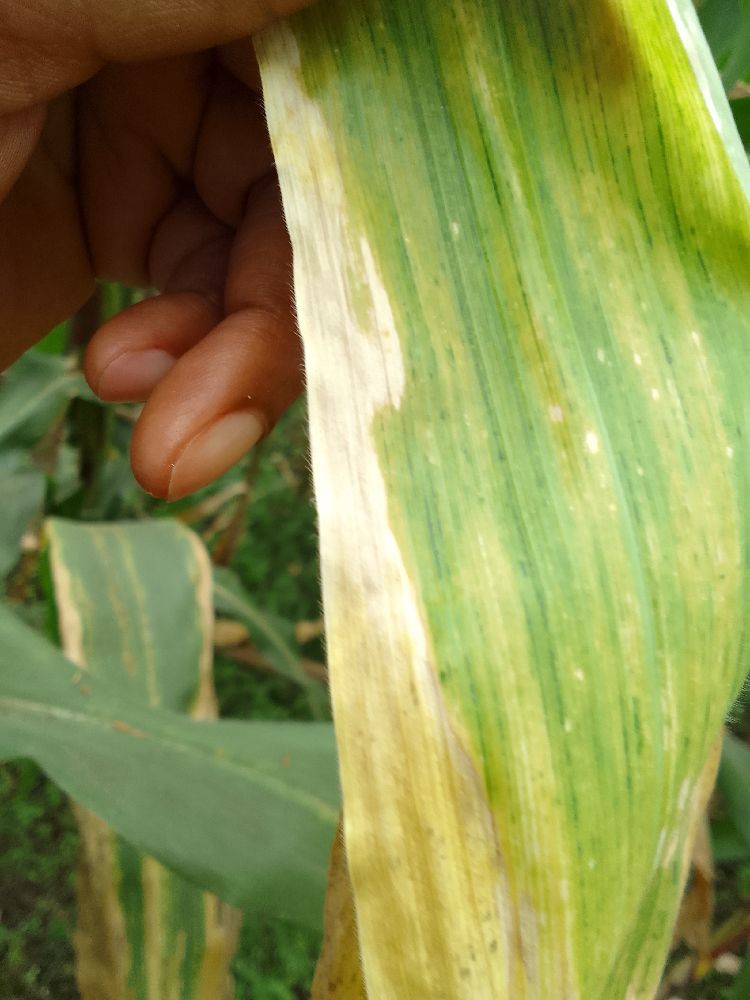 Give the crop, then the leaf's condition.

maize, maize lethal necrosis
